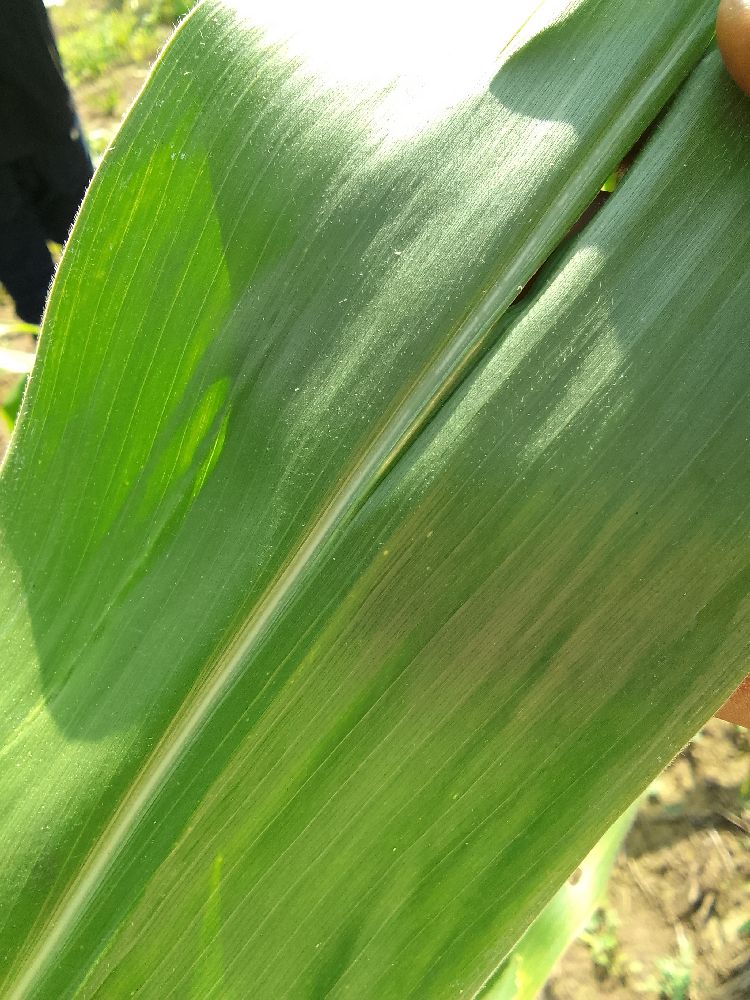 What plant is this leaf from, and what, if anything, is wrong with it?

maize, healthy
